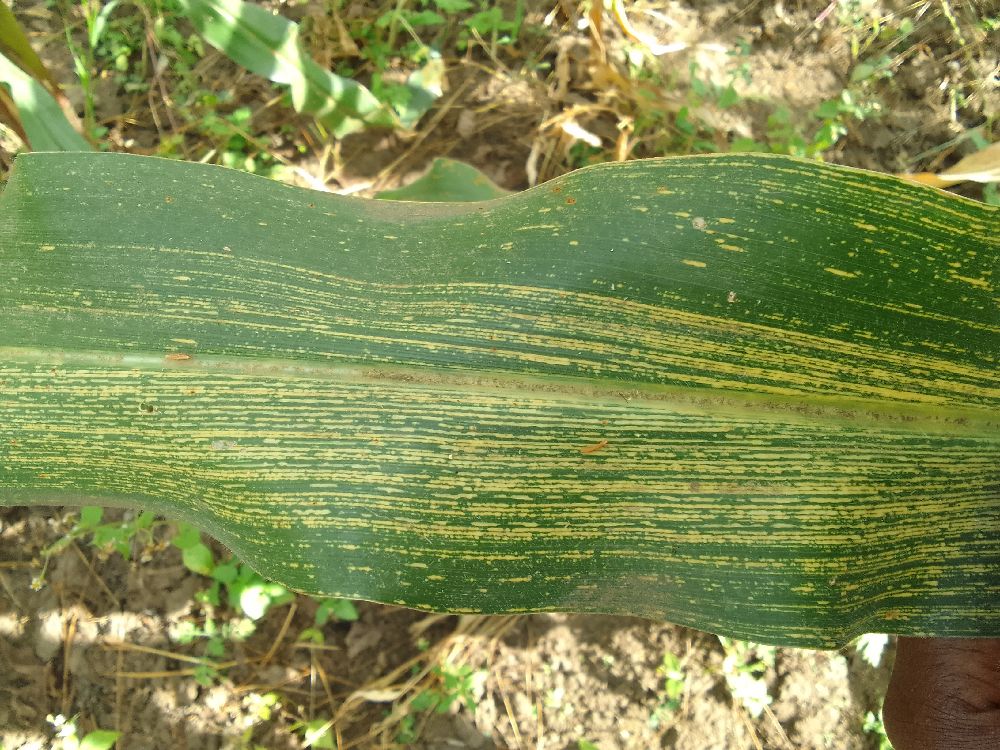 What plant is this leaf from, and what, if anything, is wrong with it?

maize, maize streak virus
